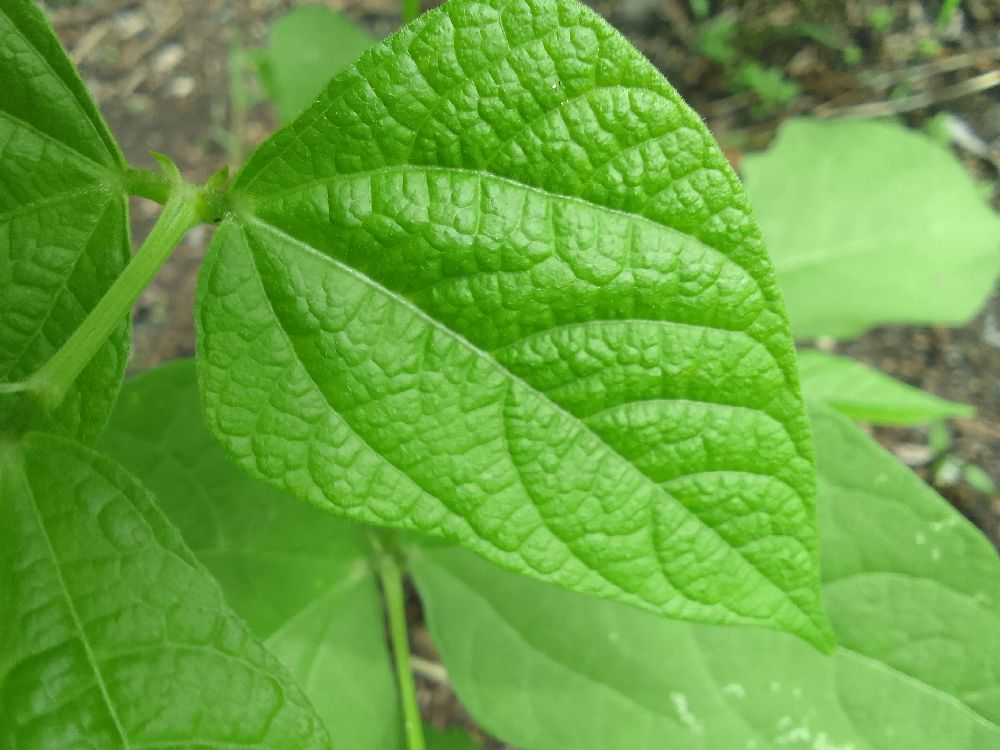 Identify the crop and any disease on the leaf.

common bean, healthy
